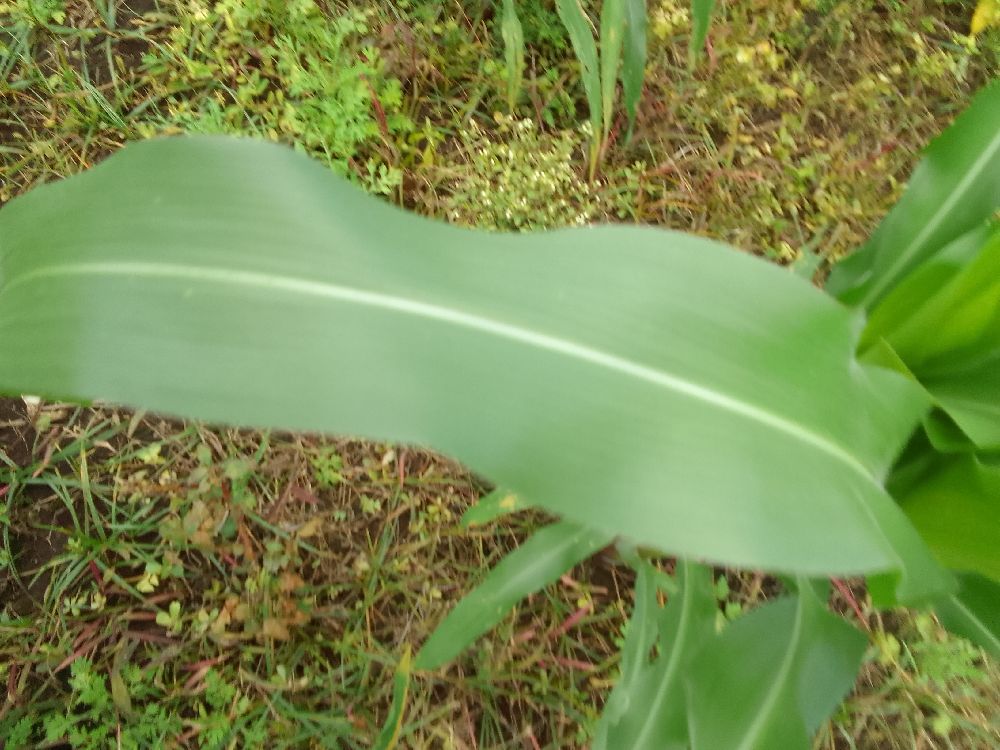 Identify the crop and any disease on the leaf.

maize, healthy
